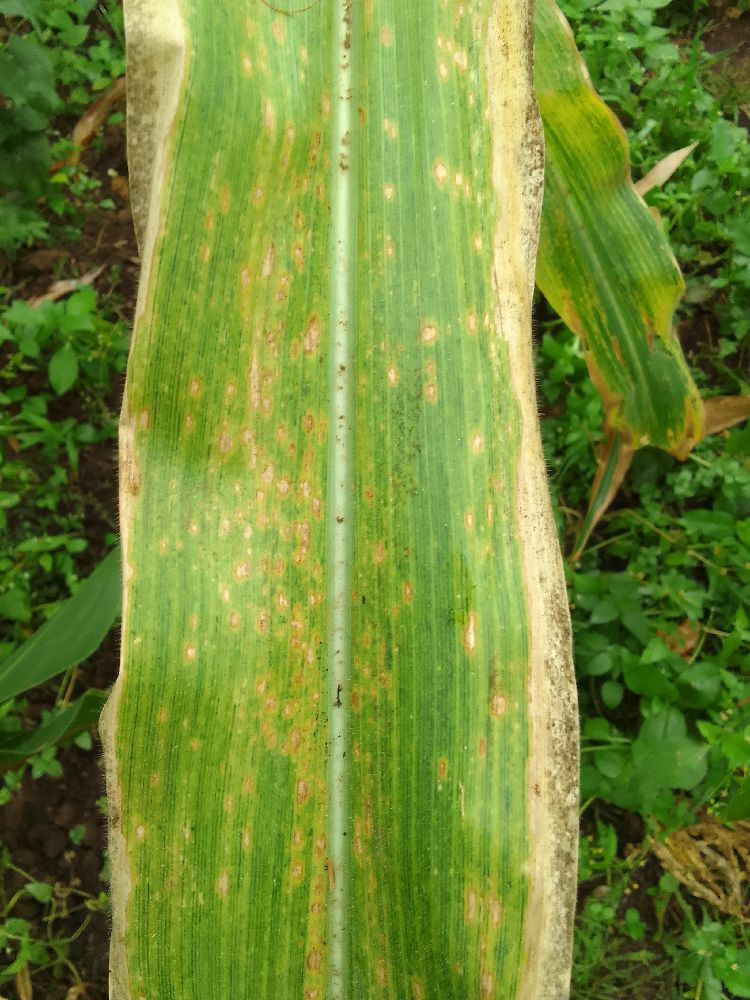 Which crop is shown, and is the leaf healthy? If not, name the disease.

maize, maize lethal necrosis
